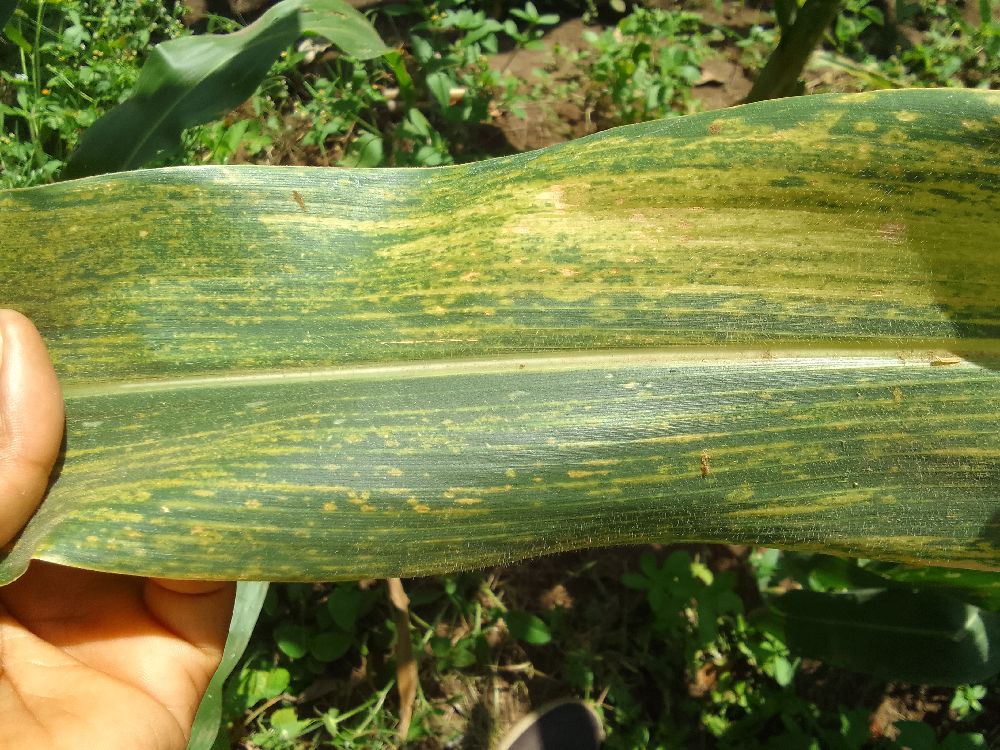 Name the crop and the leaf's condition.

maize, maize lethal necrosis
